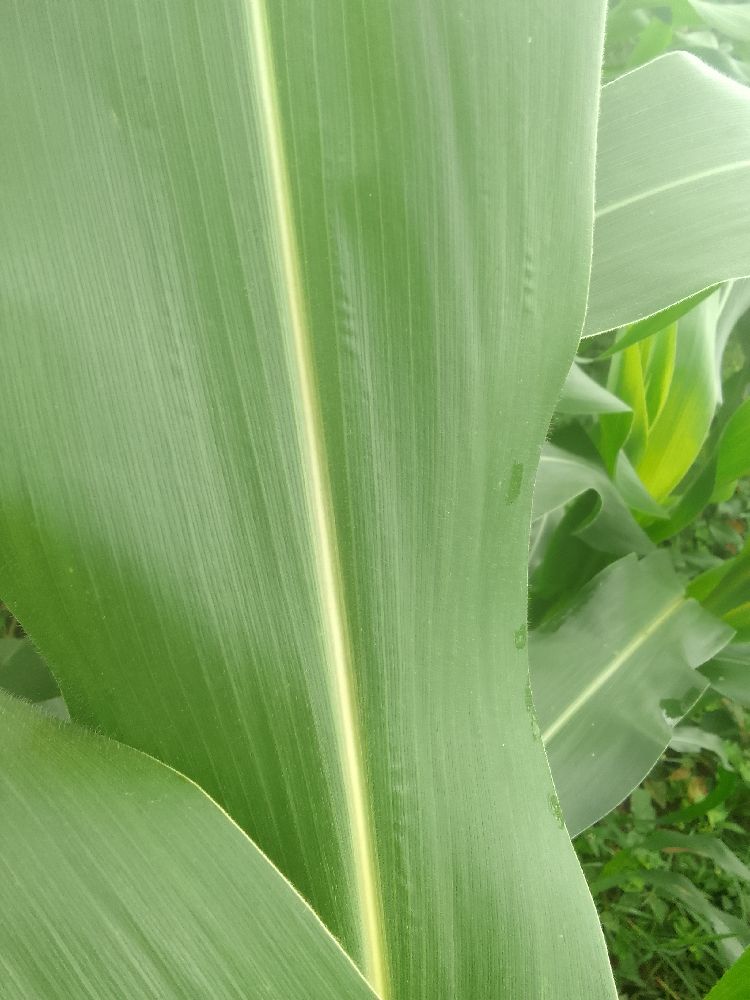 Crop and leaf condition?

maize, healthy
